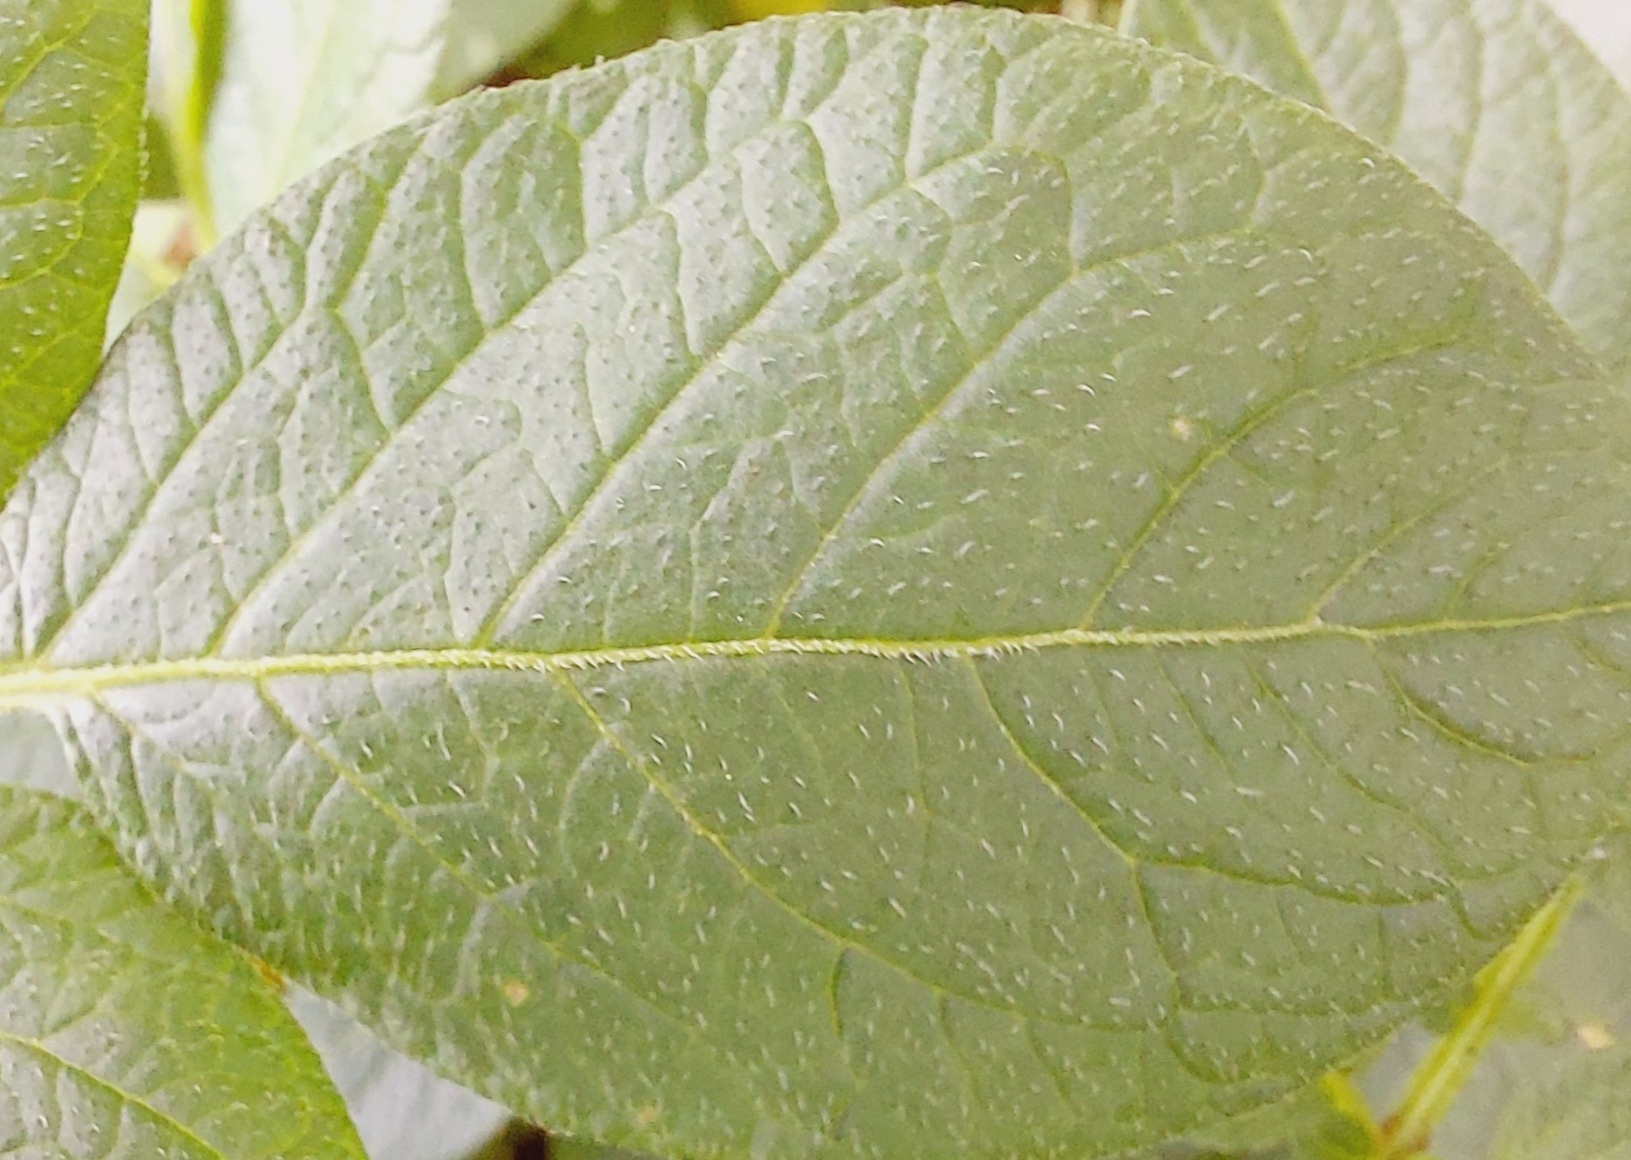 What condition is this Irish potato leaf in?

healthy
